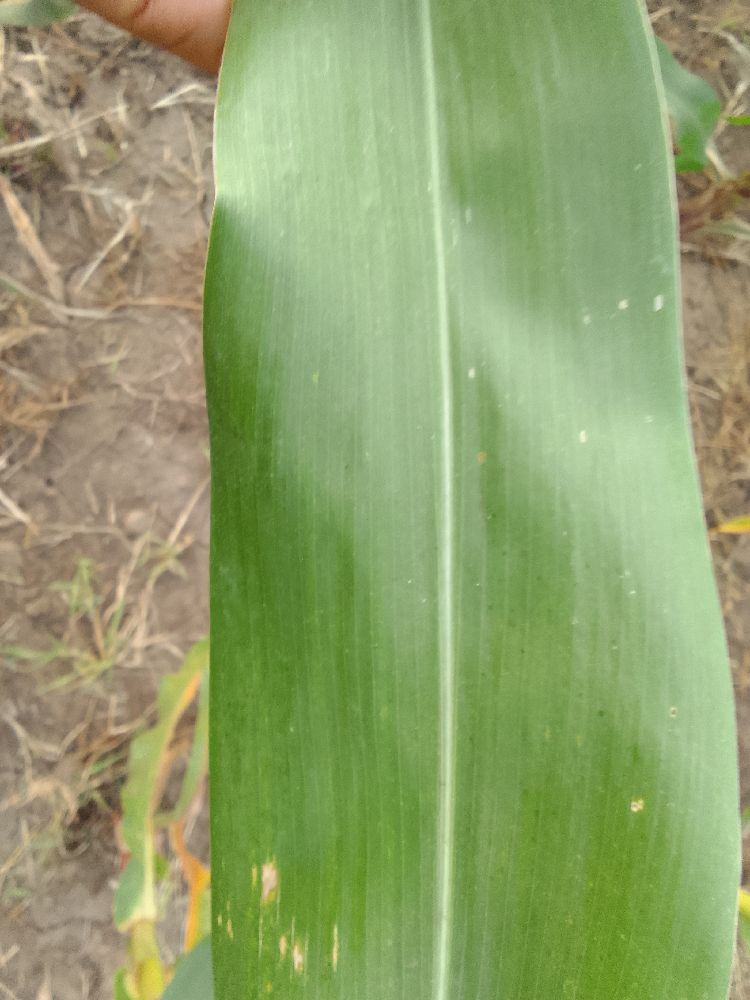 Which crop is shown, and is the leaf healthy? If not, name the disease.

maize, healthy
